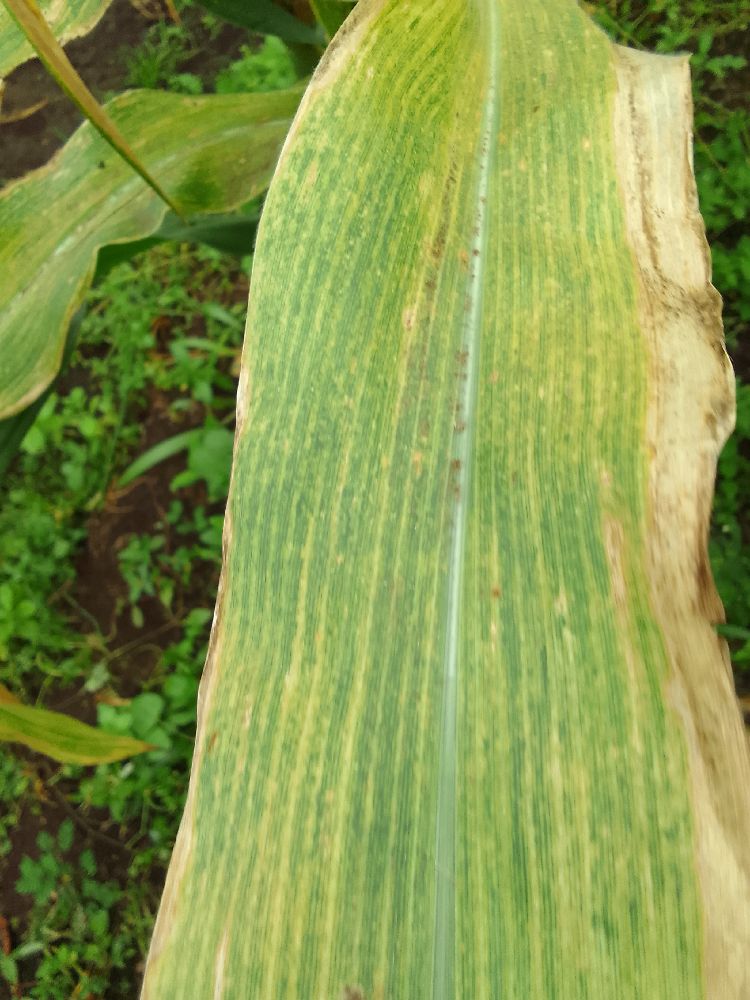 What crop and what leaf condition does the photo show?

maize, maize lethal necrosis
